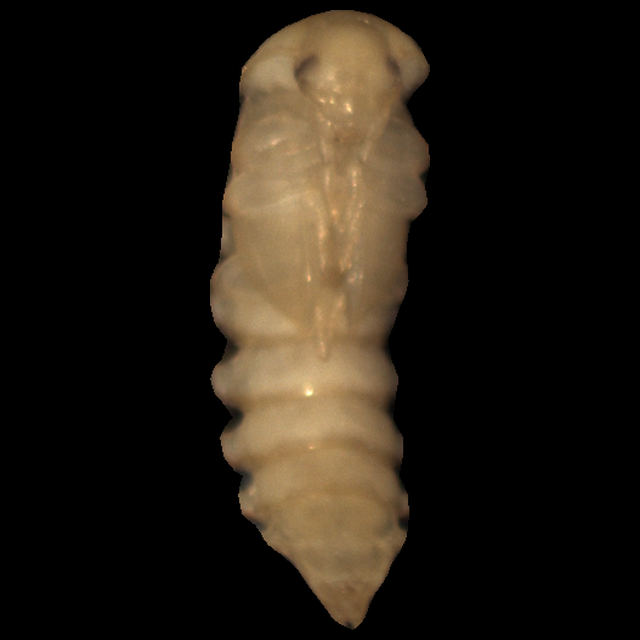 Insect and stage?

mealworm pupa
